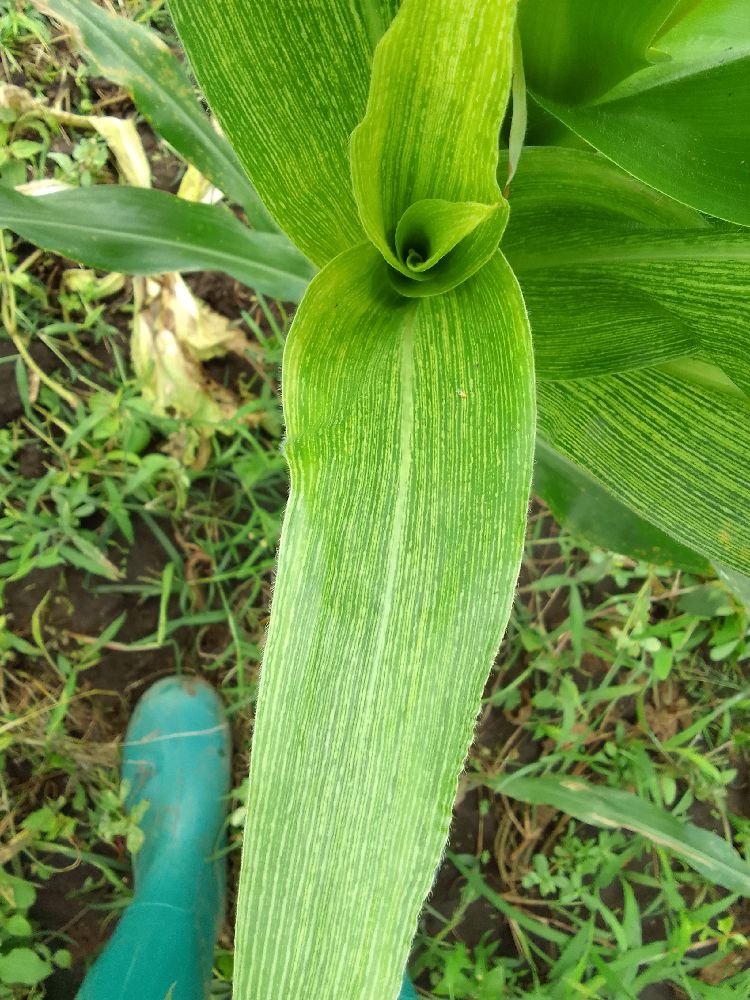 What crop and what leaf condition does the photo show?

maize, maize streak virus
